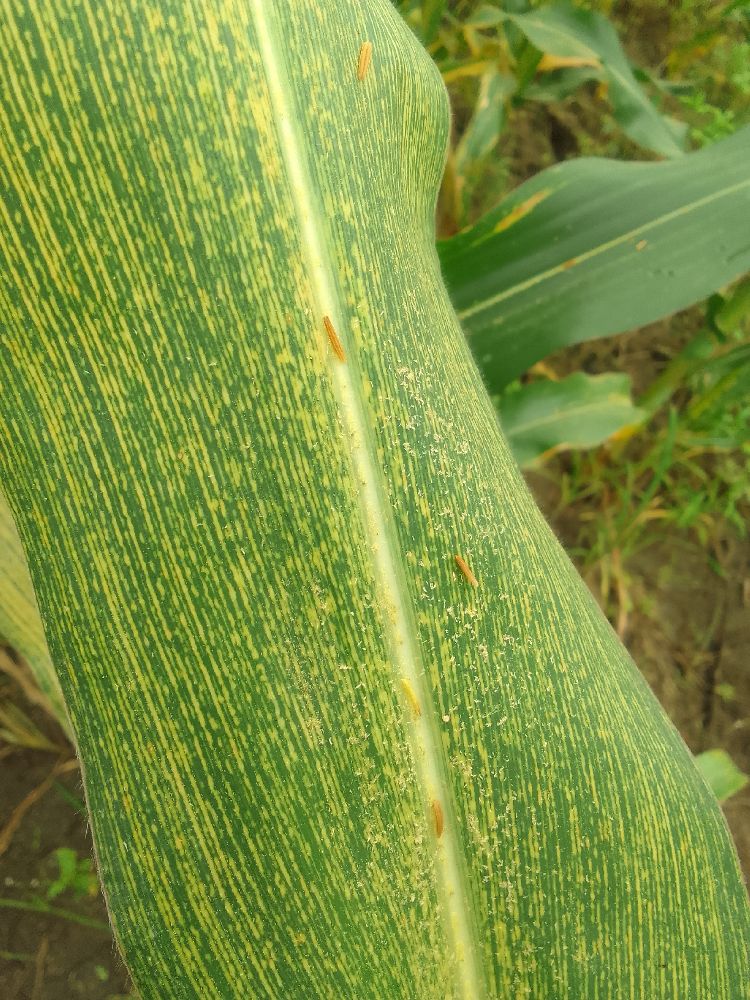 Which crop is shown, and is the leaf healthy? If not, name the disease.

maize, maize streak virus
